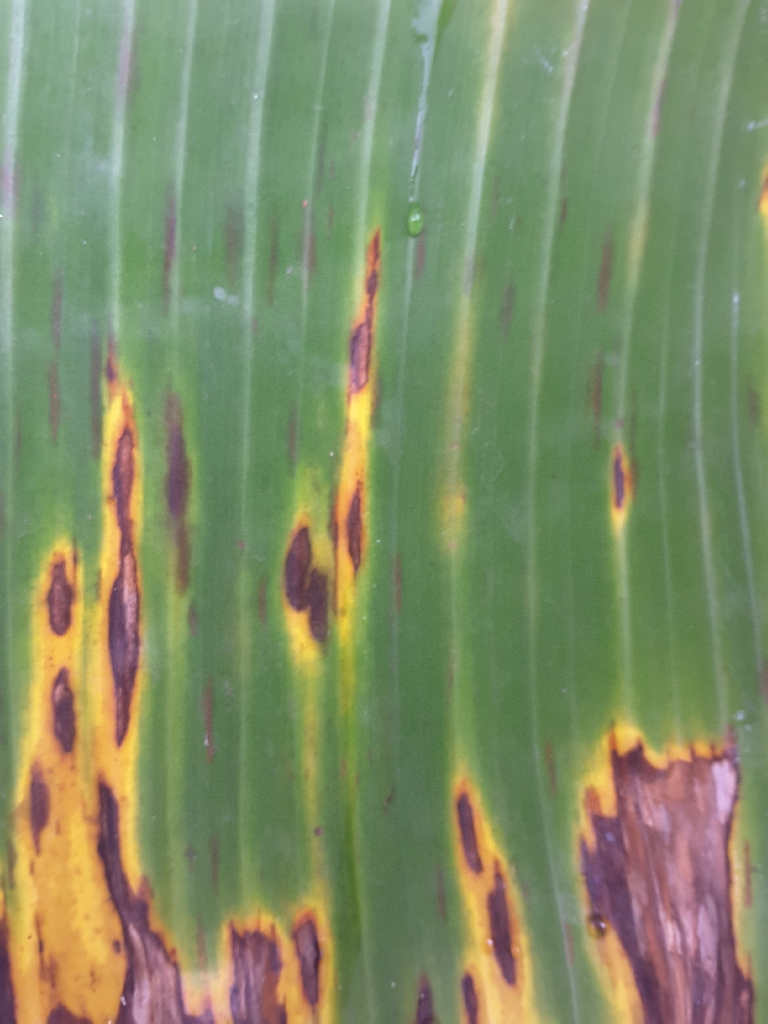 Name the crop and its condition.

banana, black sigatoka
